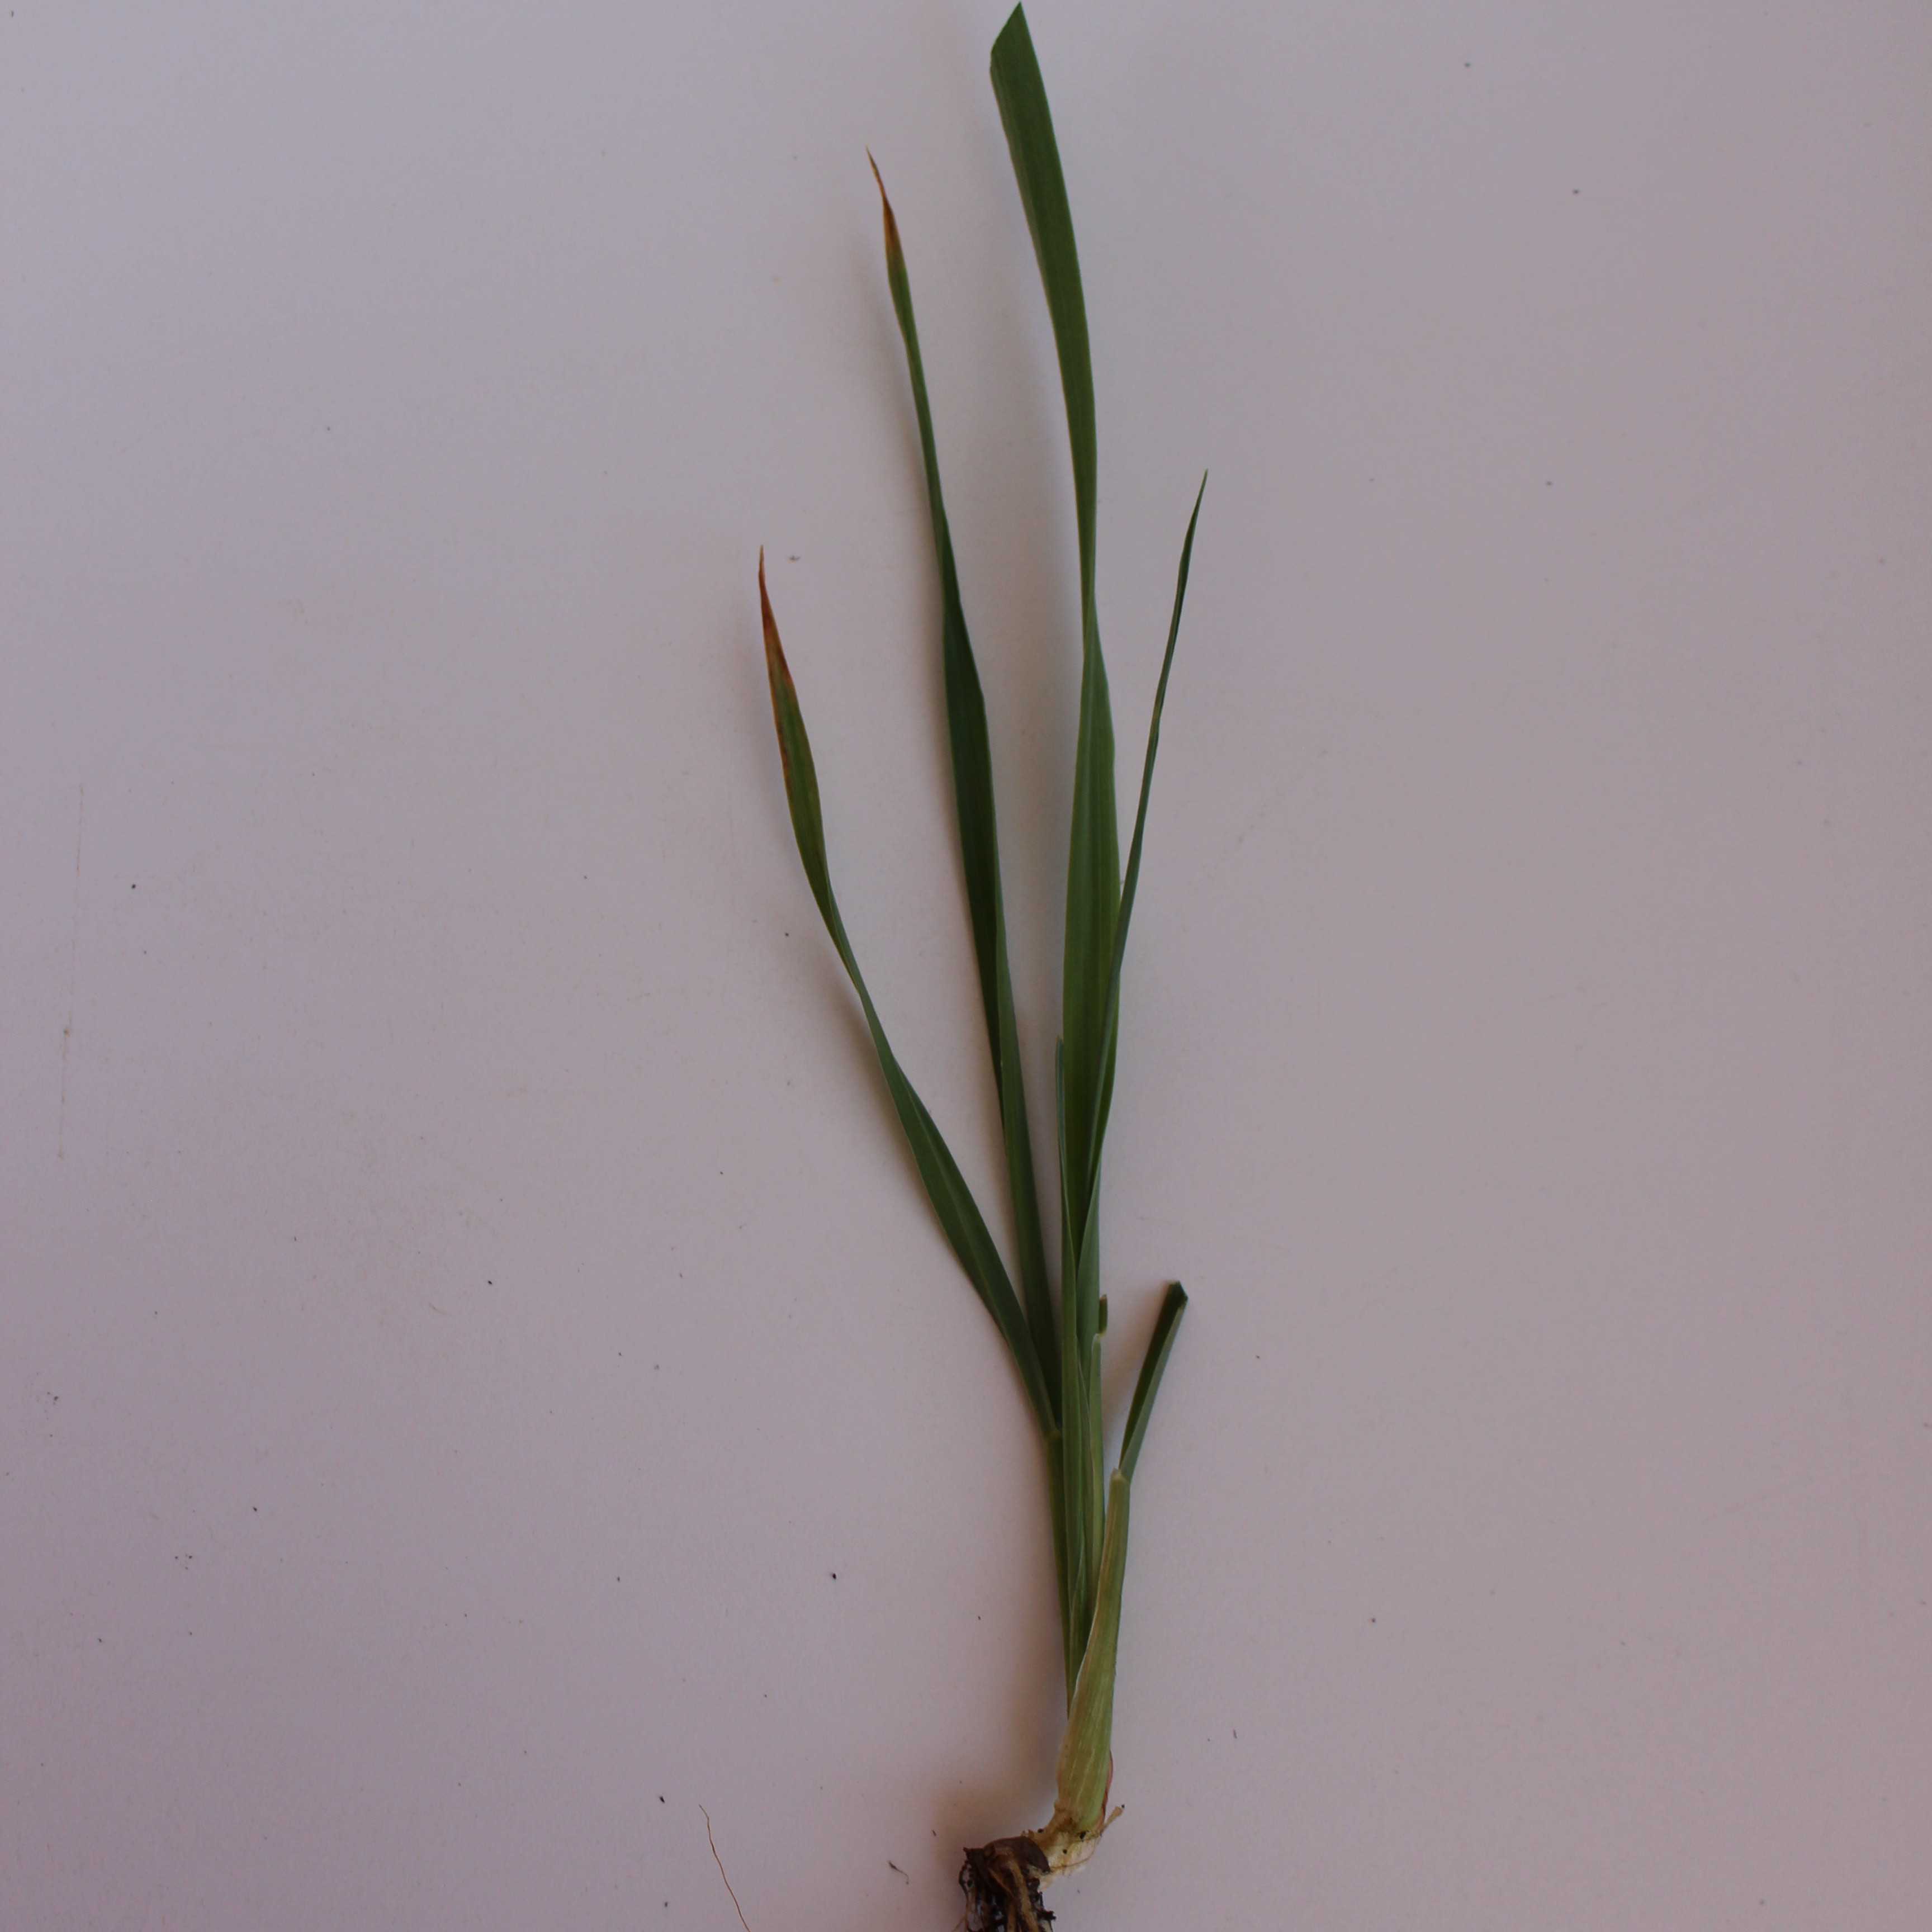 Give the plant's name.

Avena sterilis
